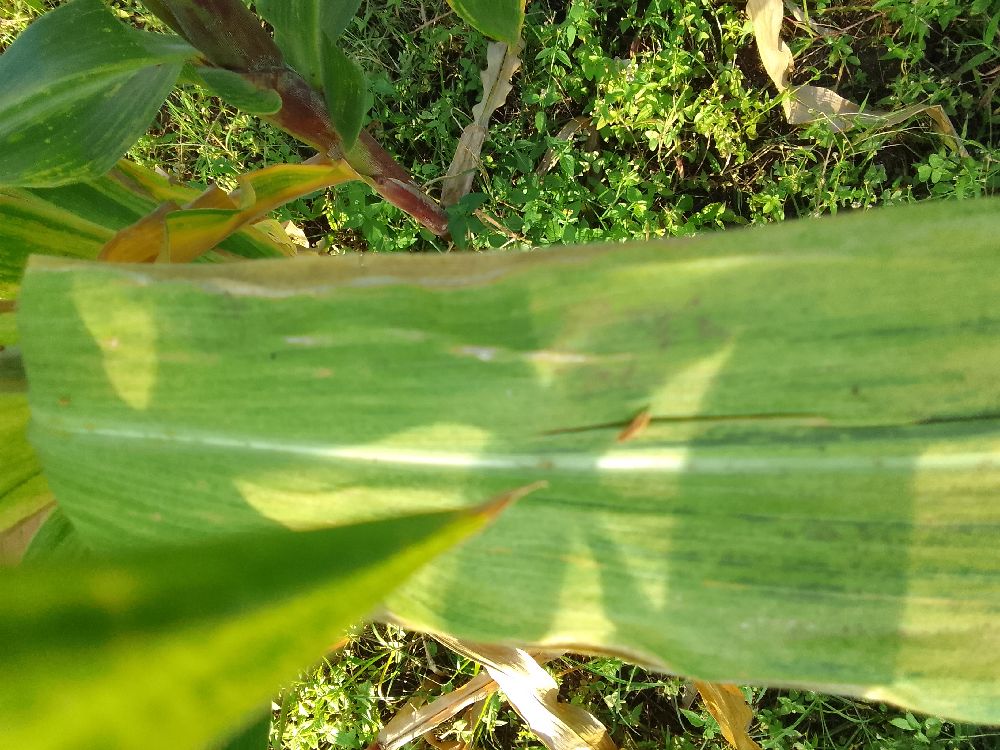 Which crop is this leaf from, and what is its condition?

maize, maize lethal necrosis
